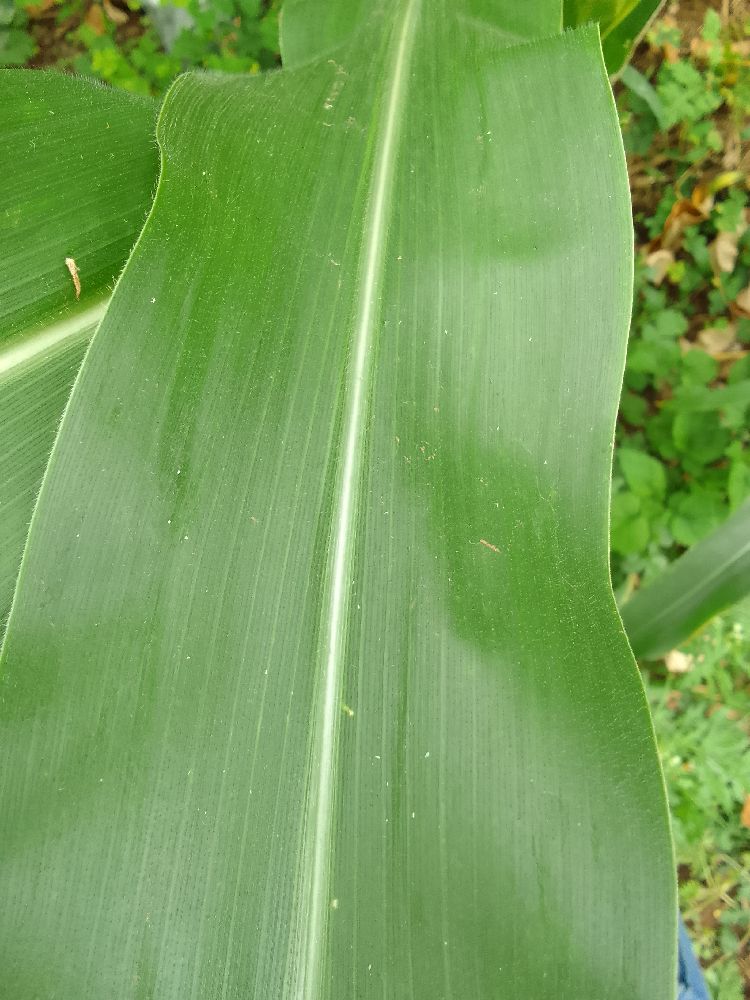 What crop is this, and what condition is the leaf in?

maize, healthy
